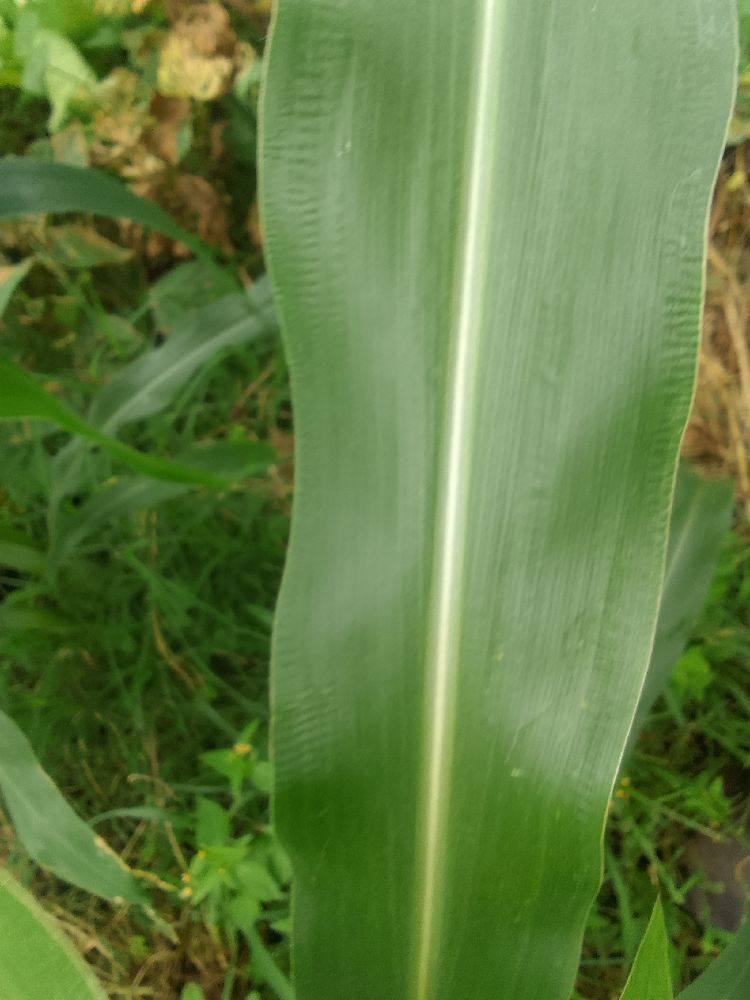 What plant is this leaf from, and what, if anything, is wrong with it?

maize, healthy
